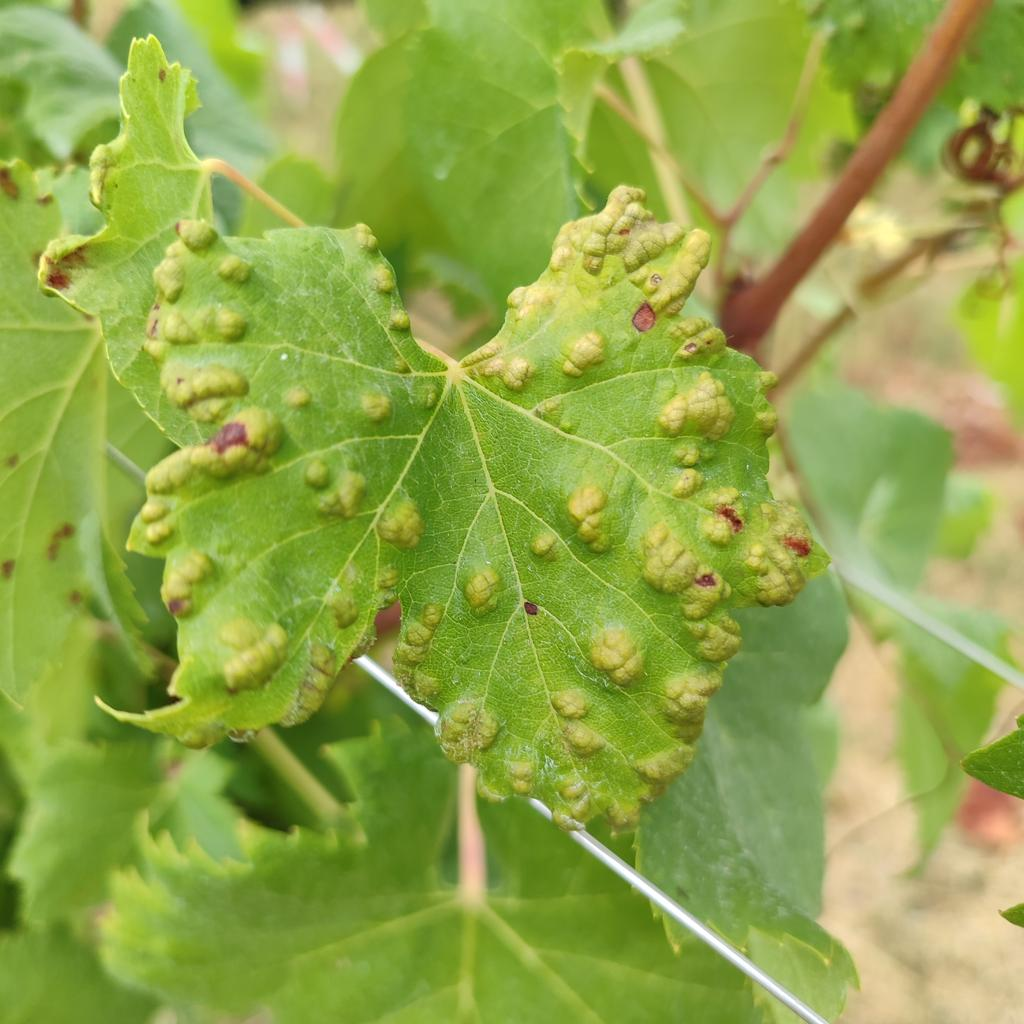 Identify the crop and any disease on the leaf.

grapevine, erineum mite
